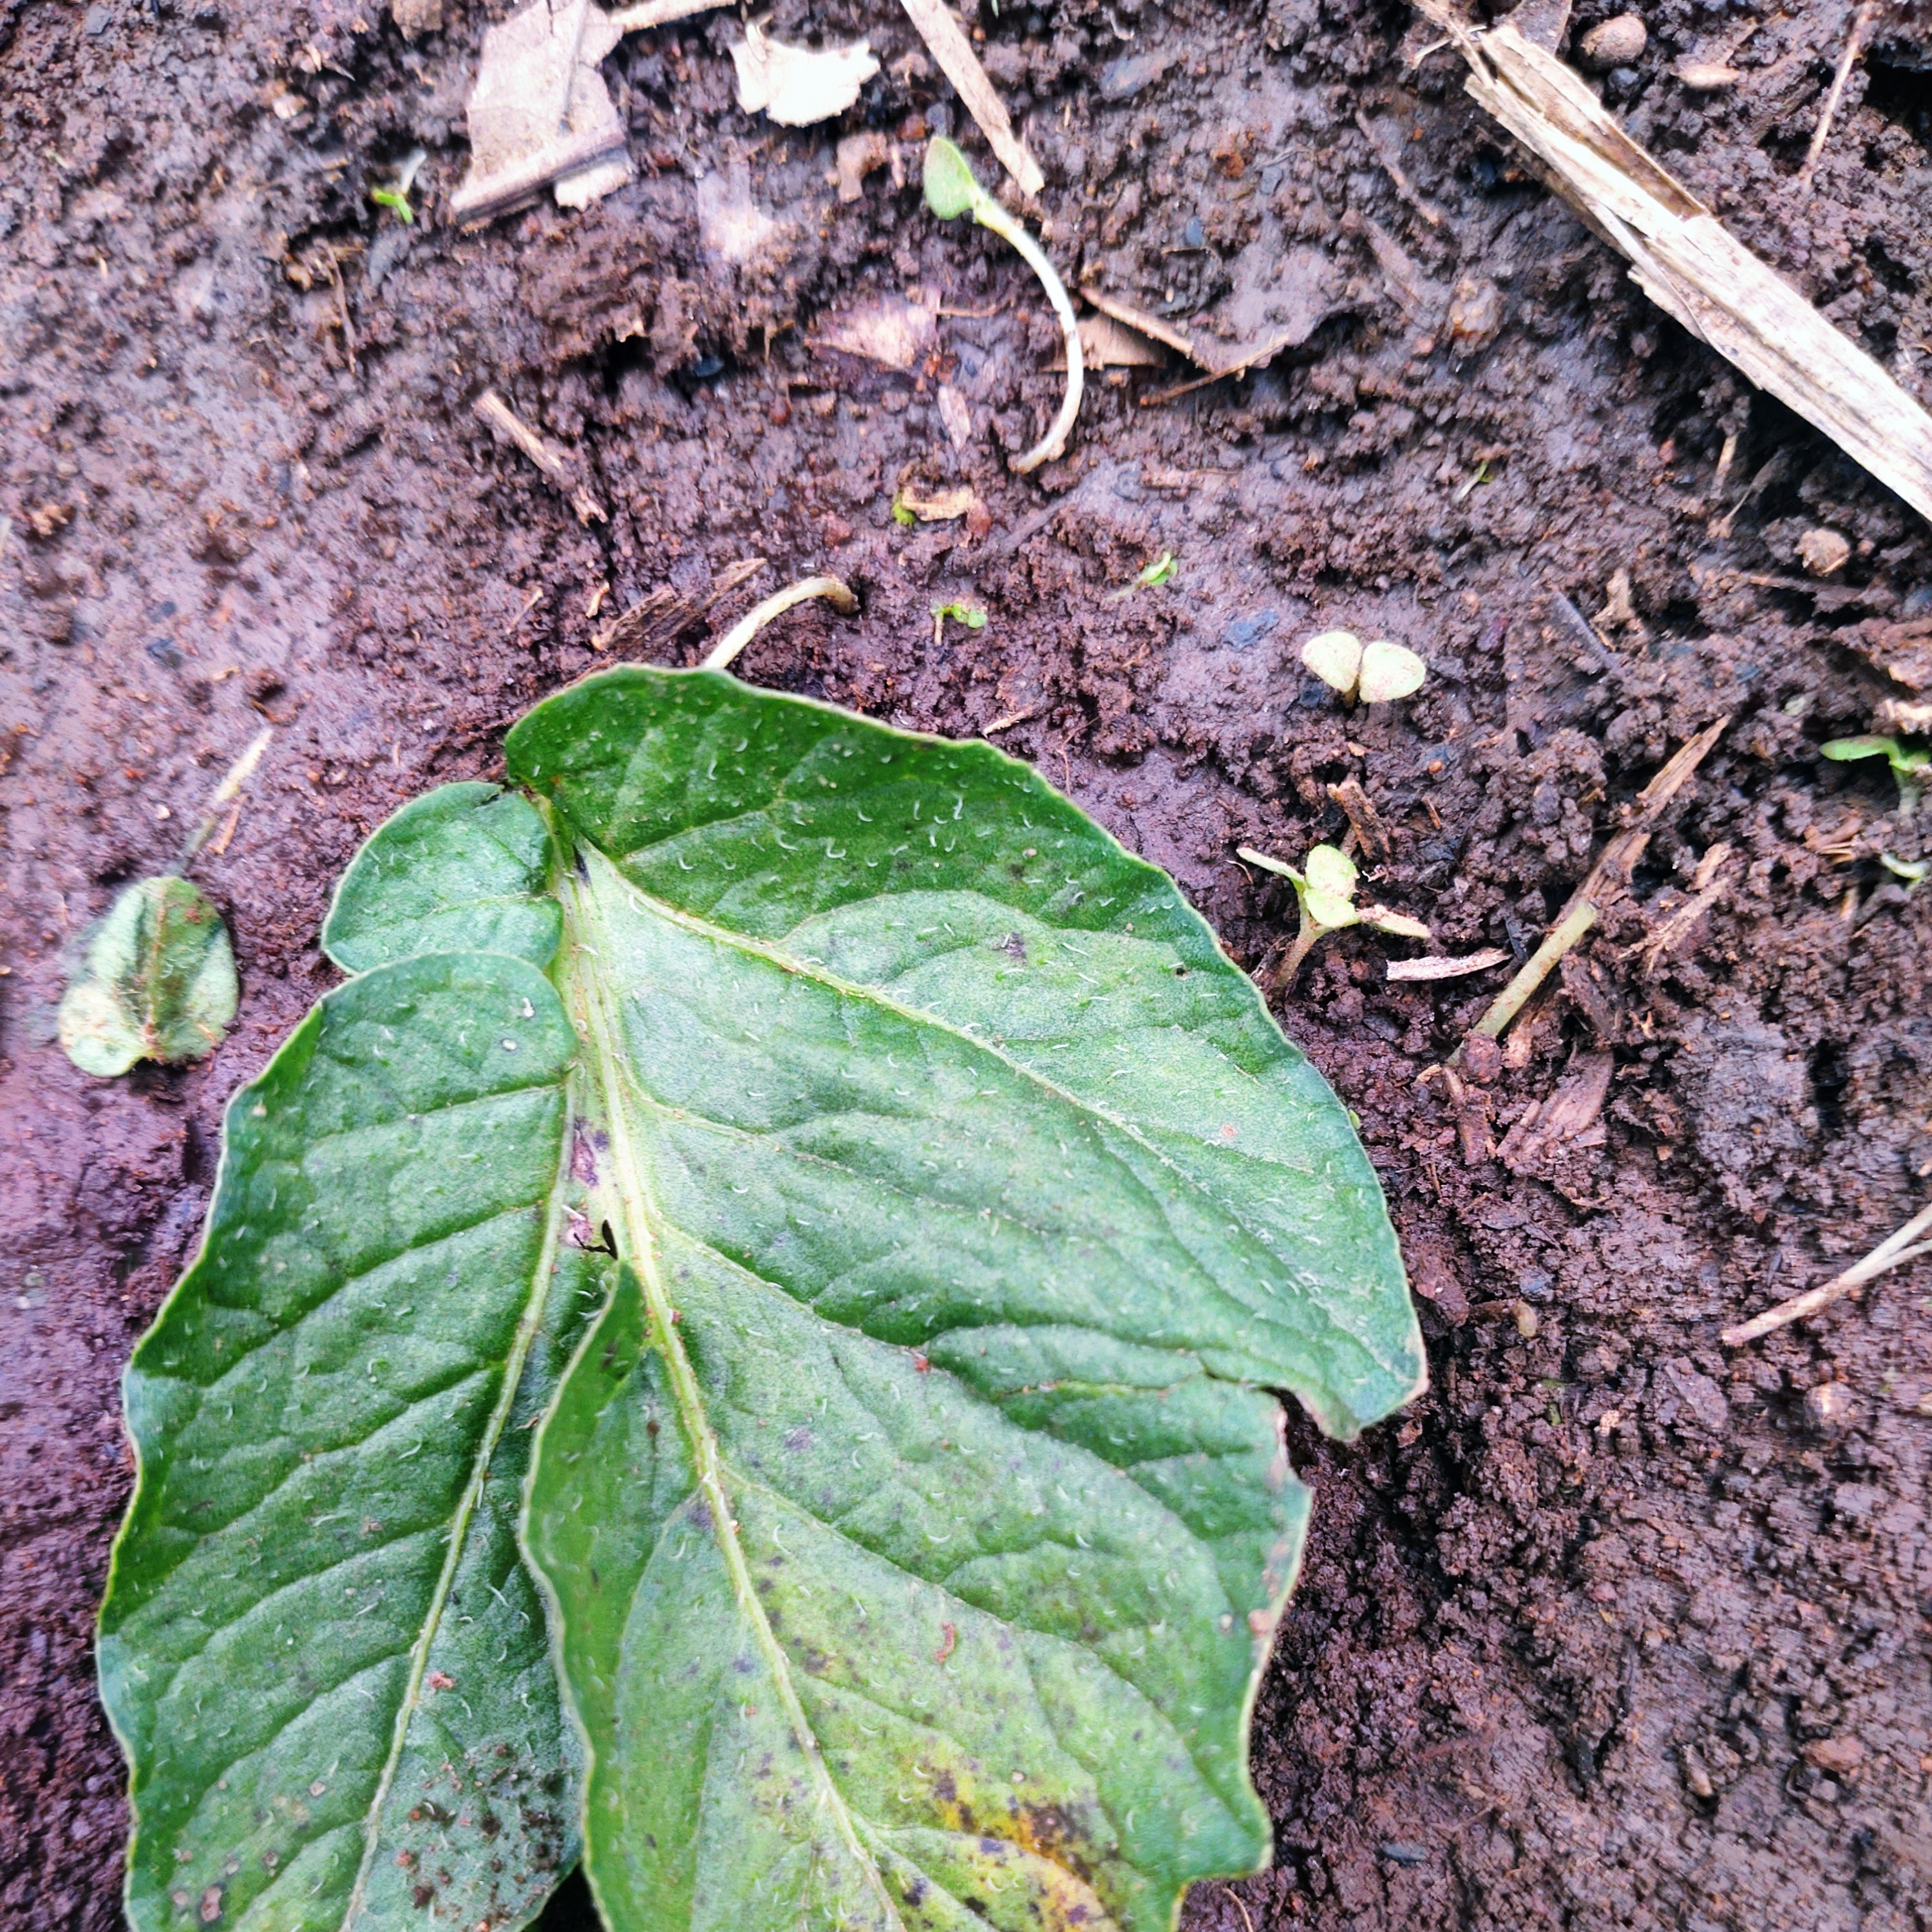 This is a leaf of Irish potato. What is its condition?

late blight
